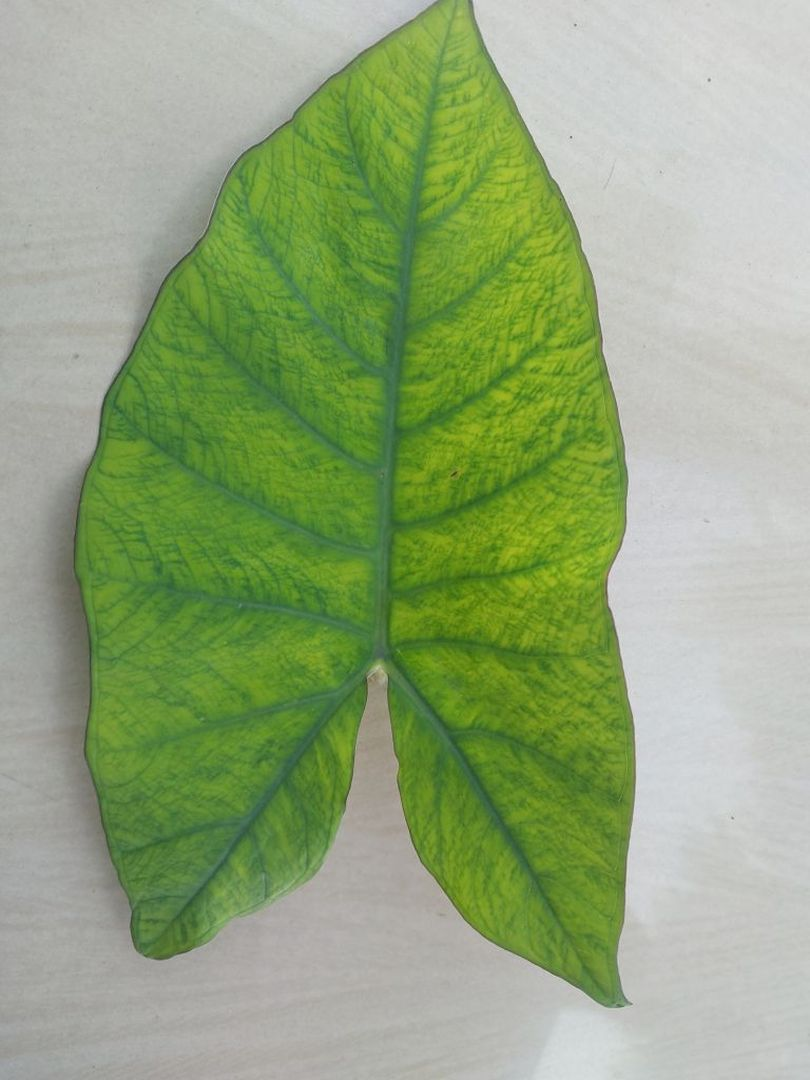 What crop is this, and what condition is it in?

taro, mosaic
